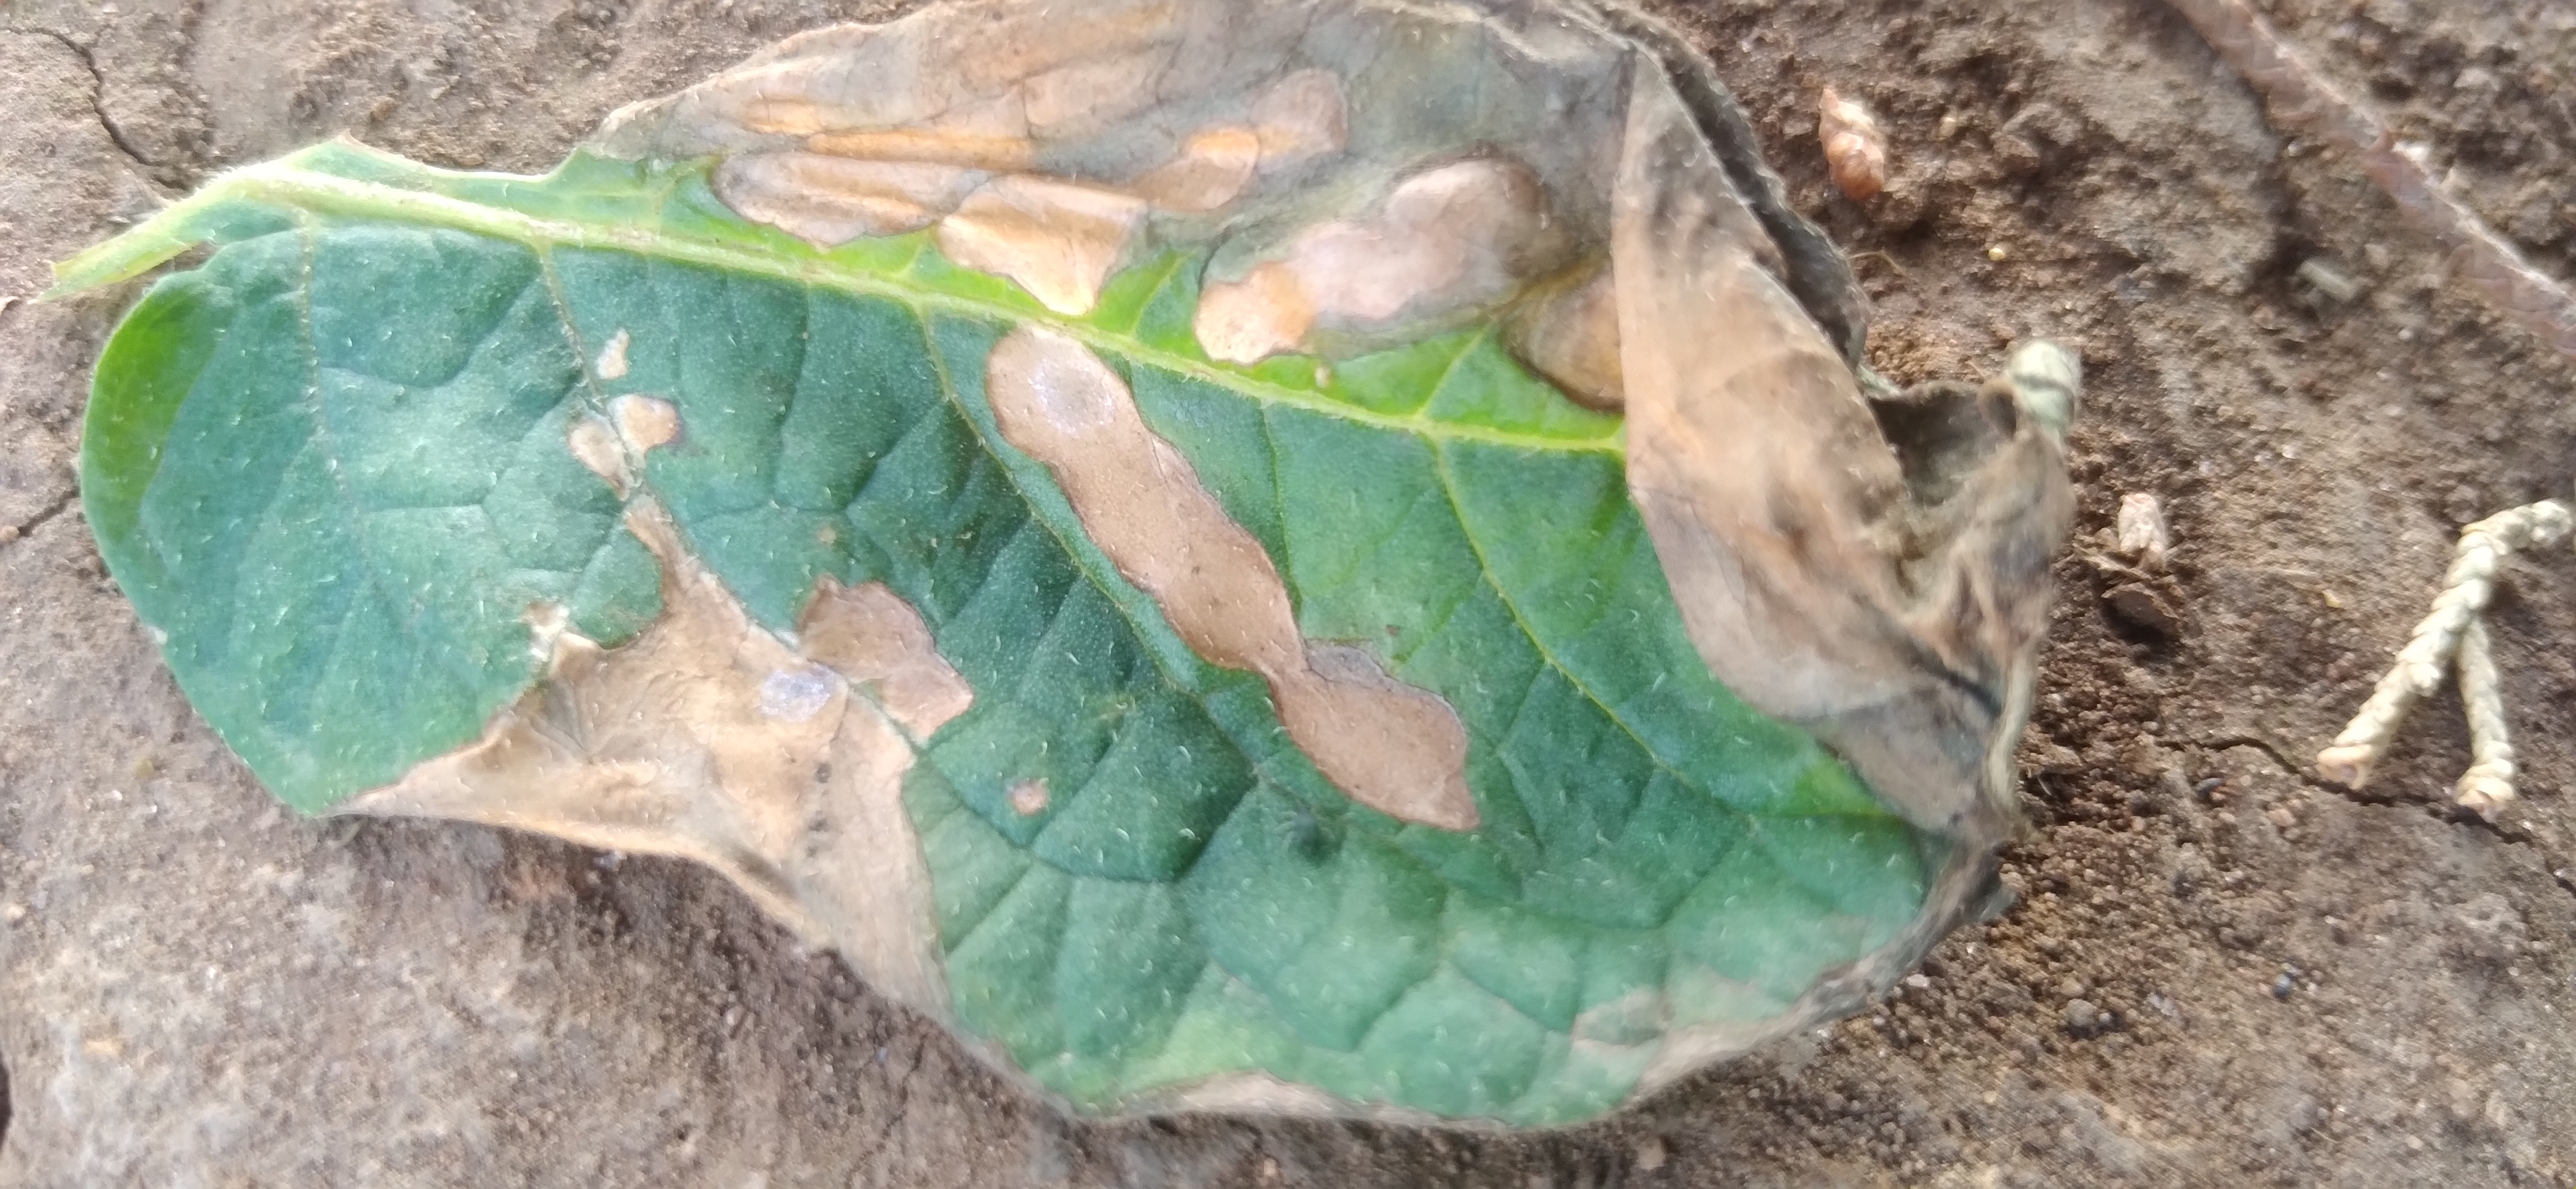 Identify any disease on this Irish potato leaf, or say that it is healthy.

early blight
